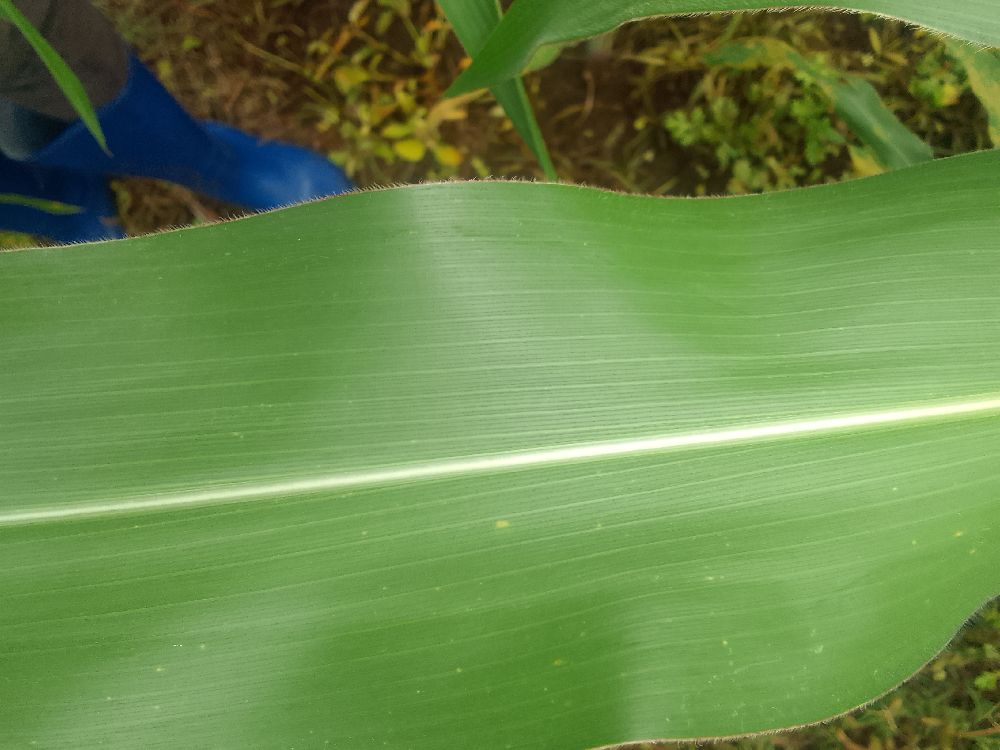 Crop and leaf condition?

maize, healthy
